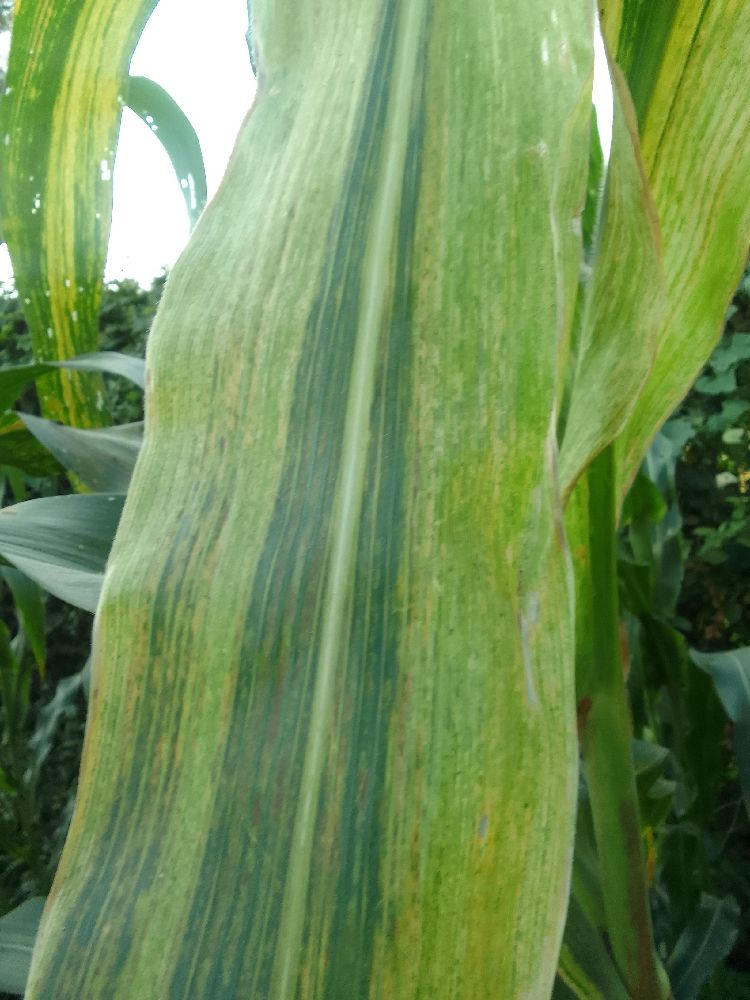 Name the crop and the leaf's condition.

maize, maize lethal necrosis
